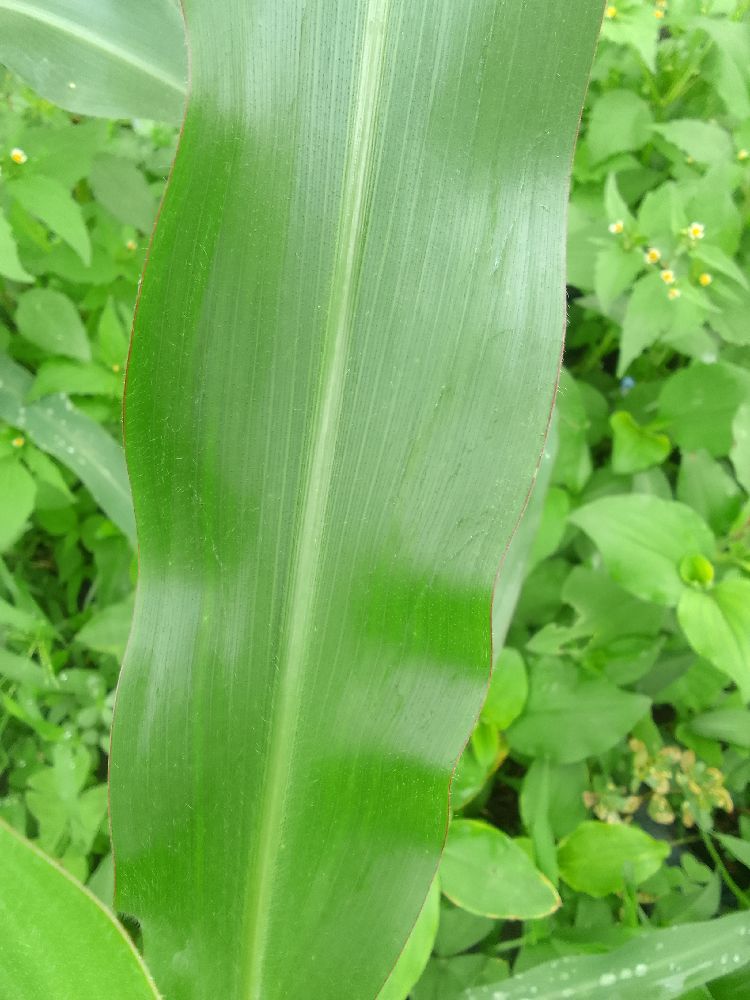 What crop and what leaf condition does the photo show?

maize, healthy
